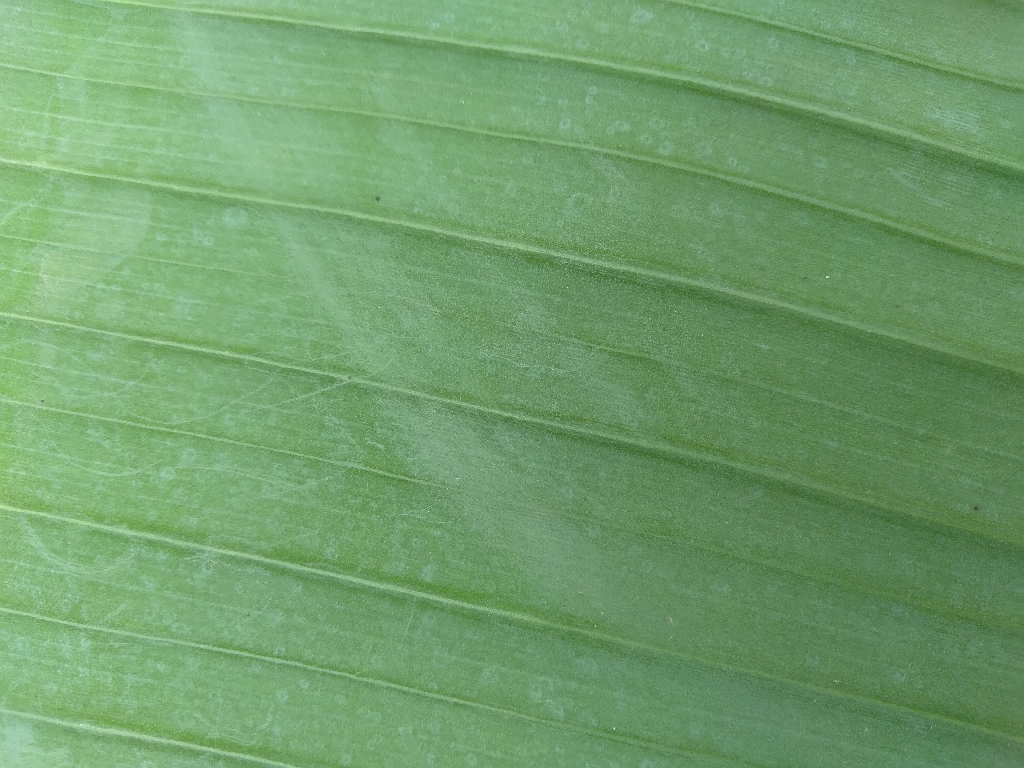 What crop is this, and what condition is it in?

banana, healthy
